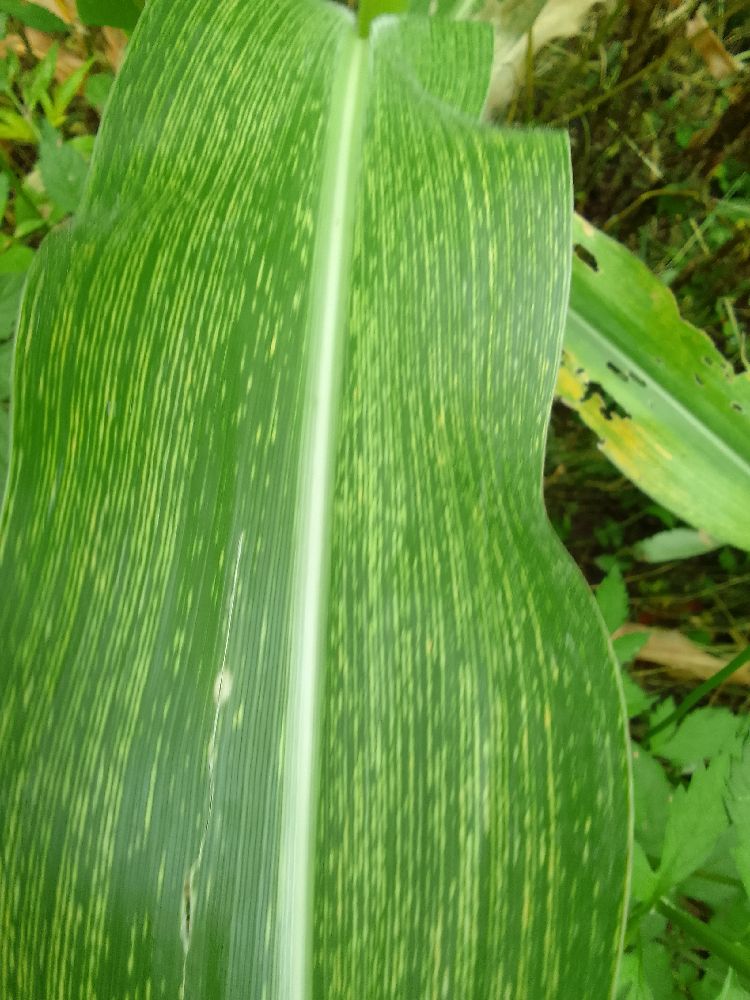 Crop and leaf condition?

maize, maize streak virus
